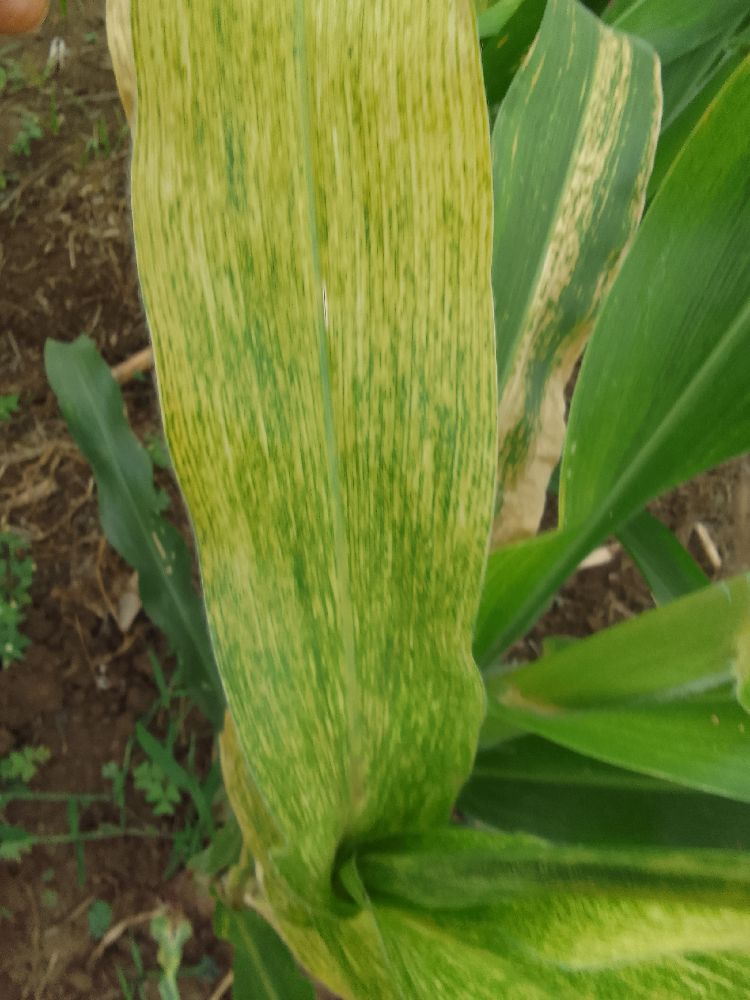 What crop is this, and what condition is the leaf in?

maize, maize lethal necrosis
